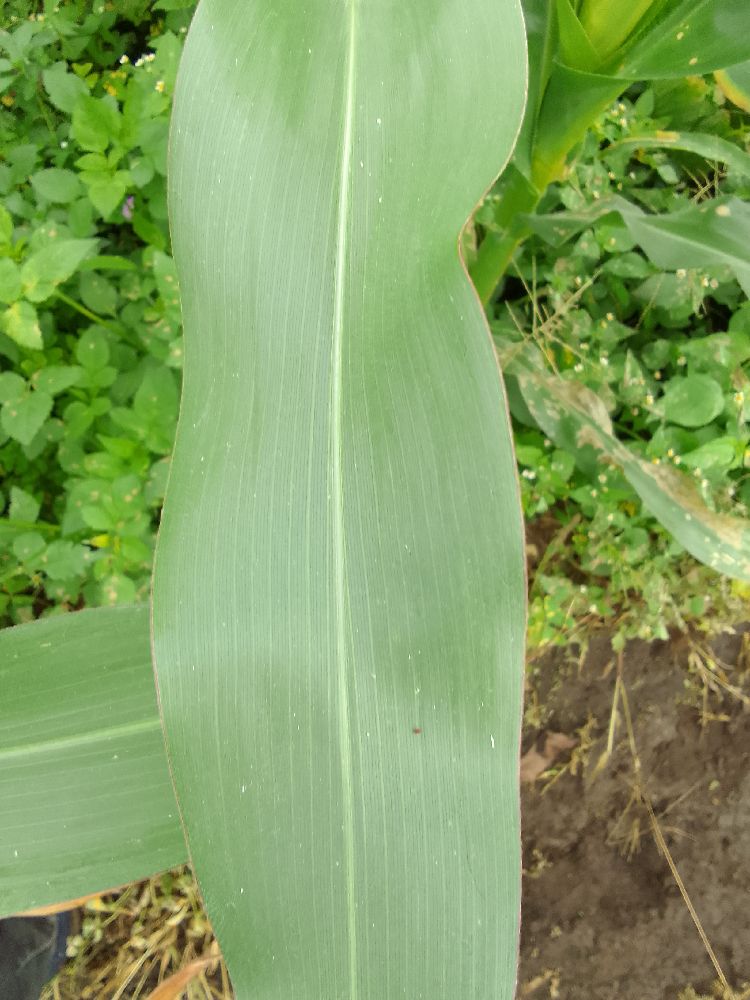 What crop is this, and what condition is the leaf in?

maize, healthy
